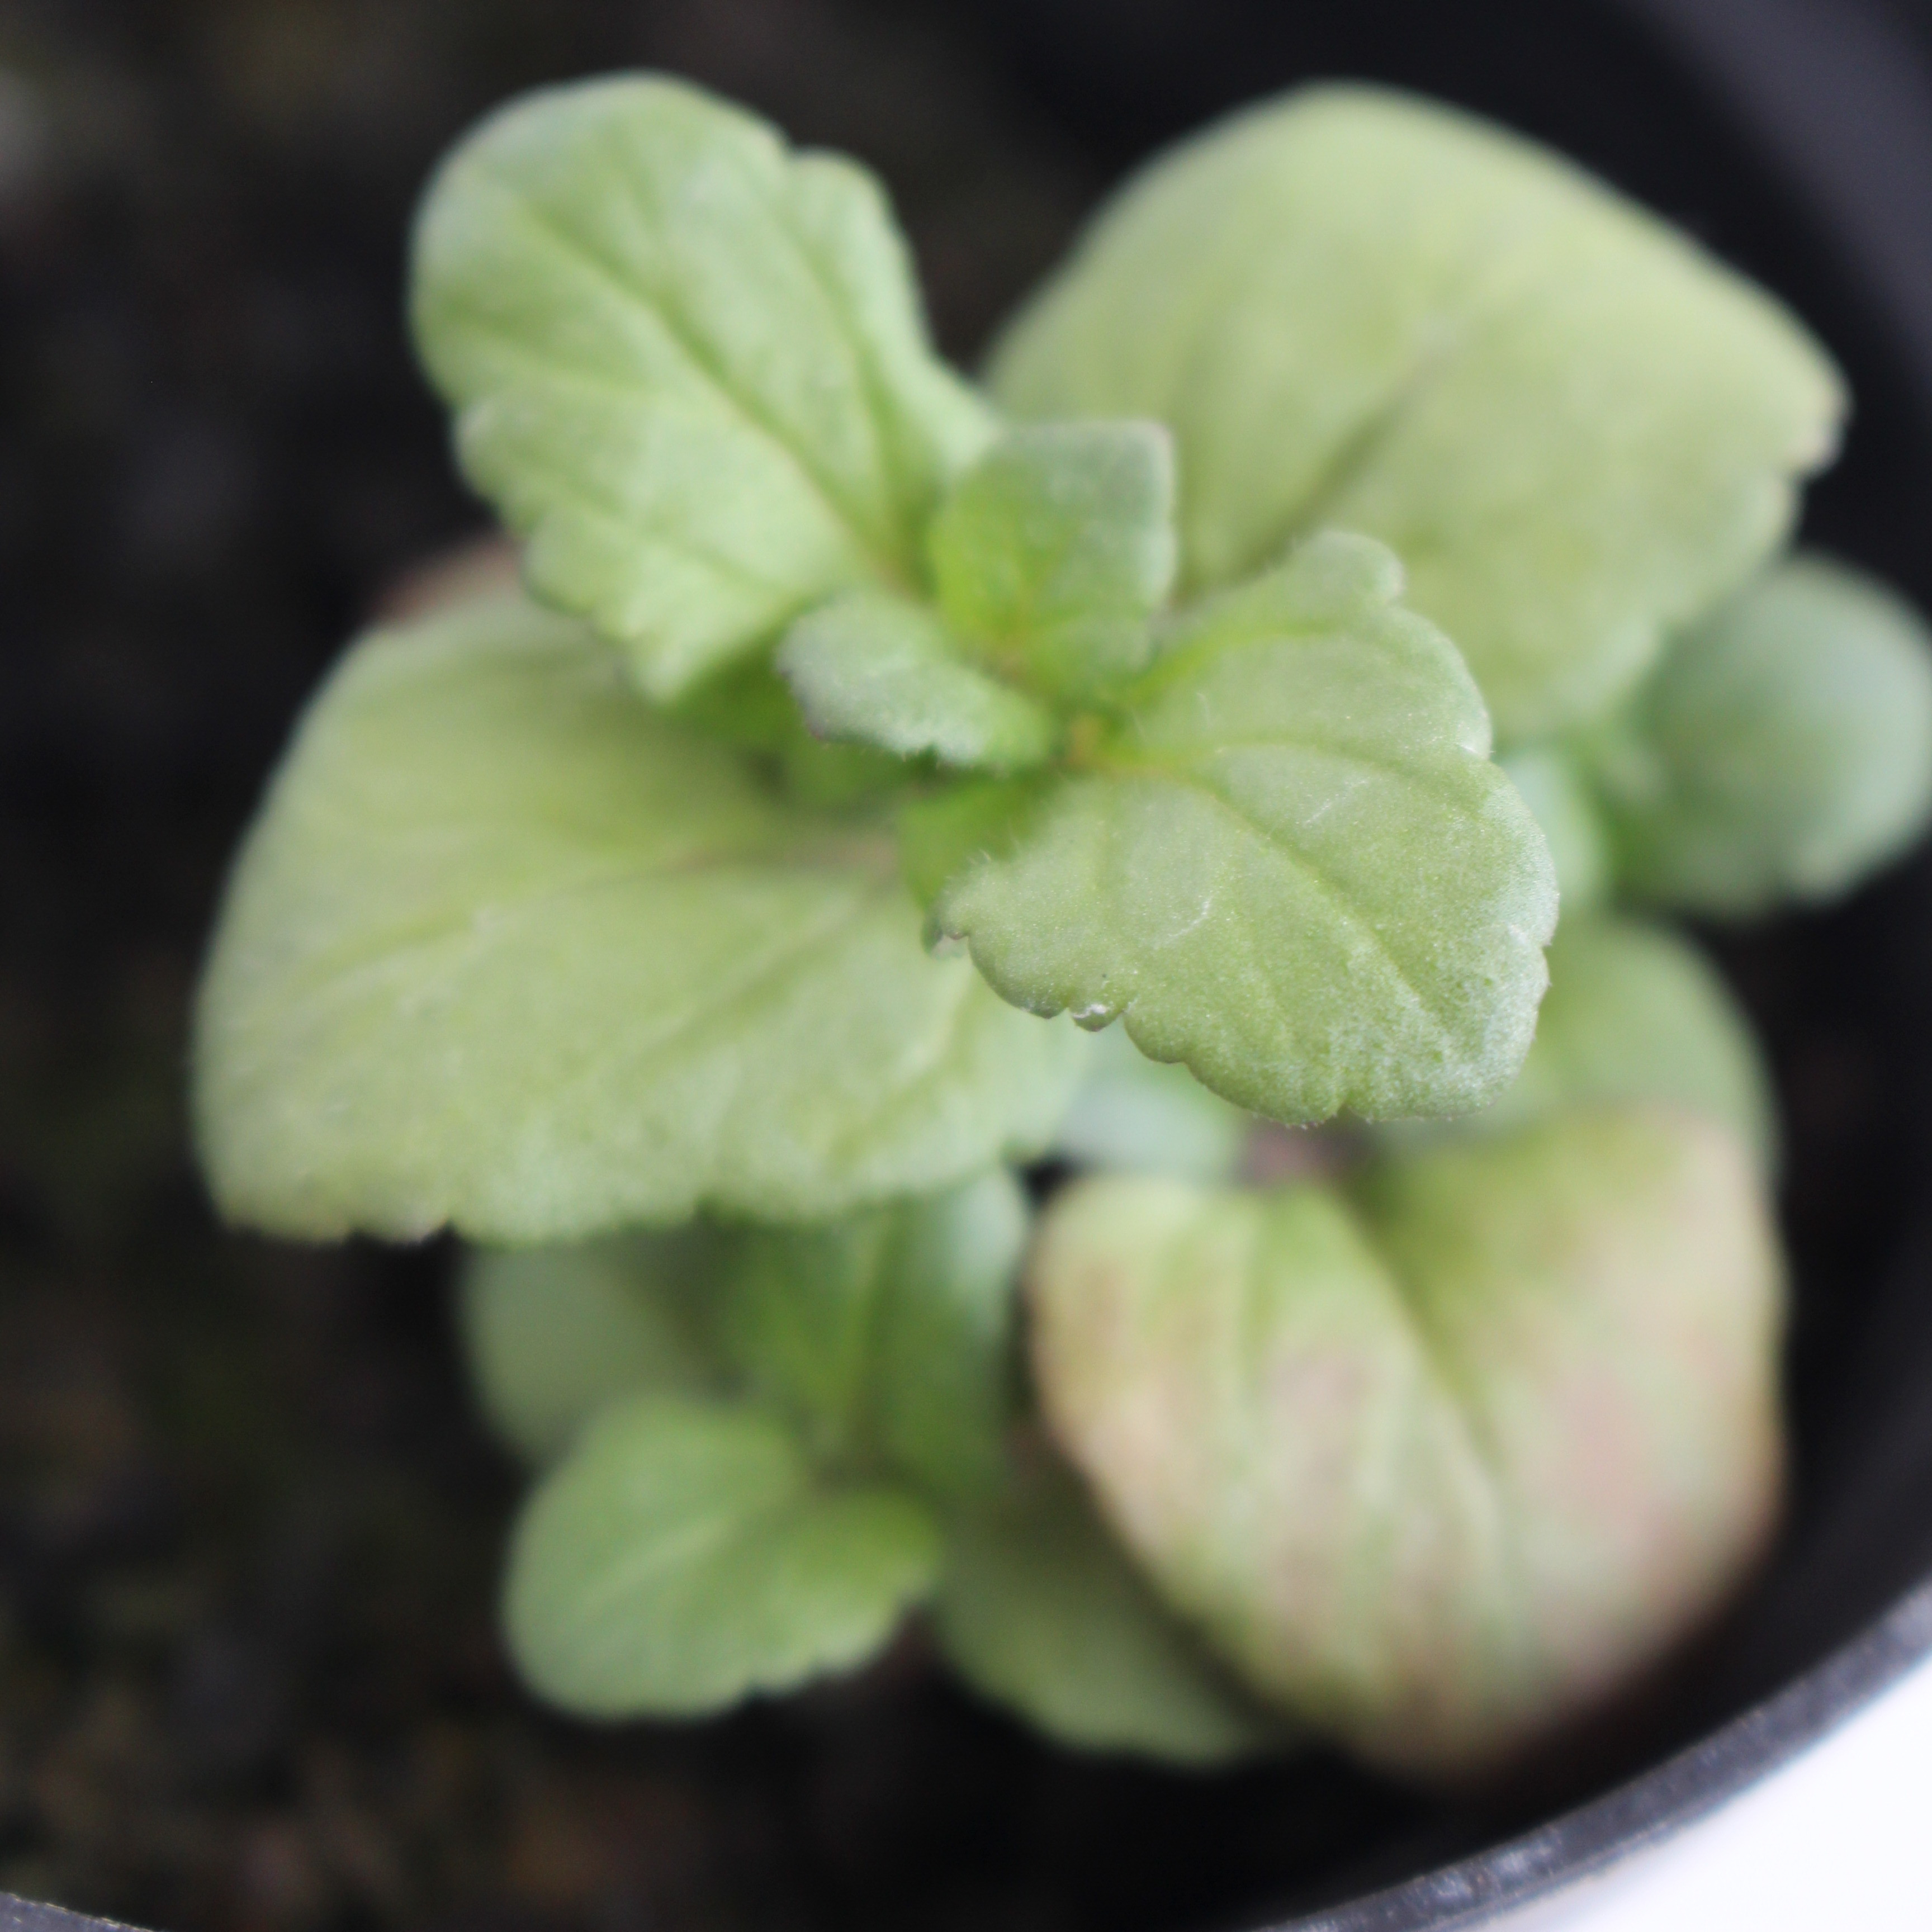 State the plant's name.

Veronica persica
